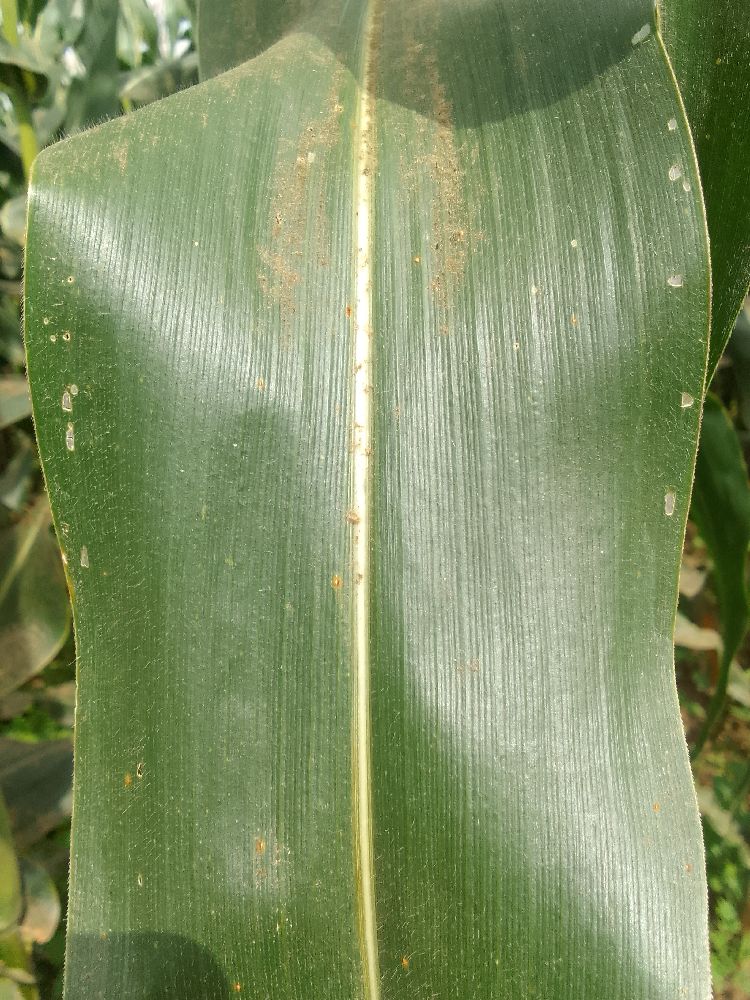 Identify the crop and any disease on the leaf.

maize, healthy
